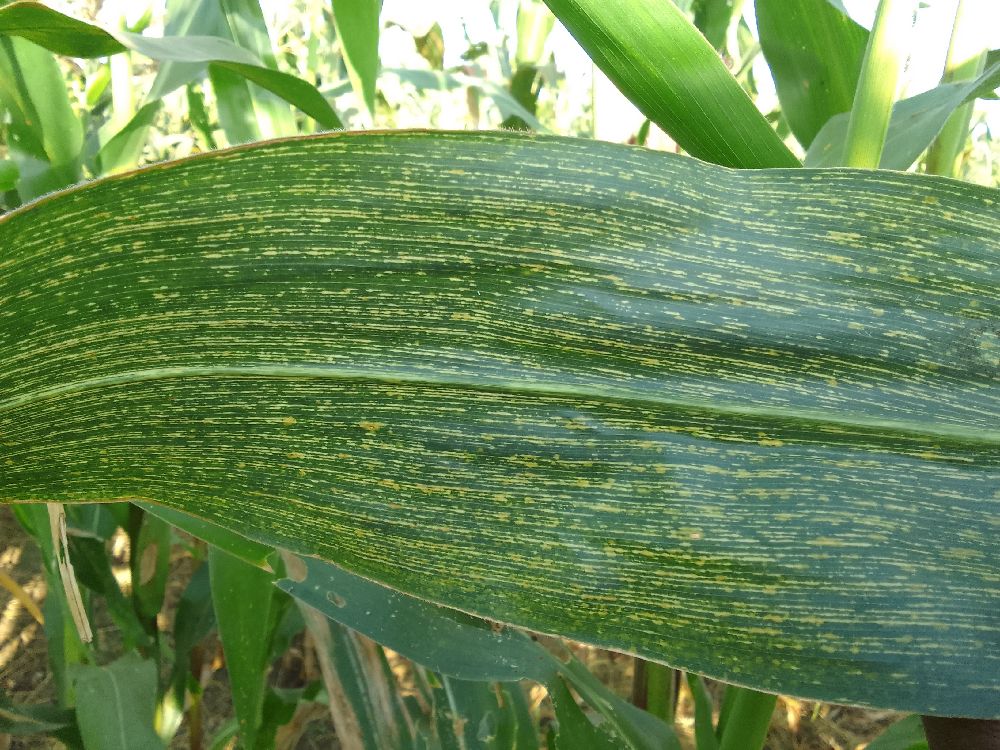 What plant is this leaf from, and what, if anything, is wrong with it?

maize, maize streak virus
